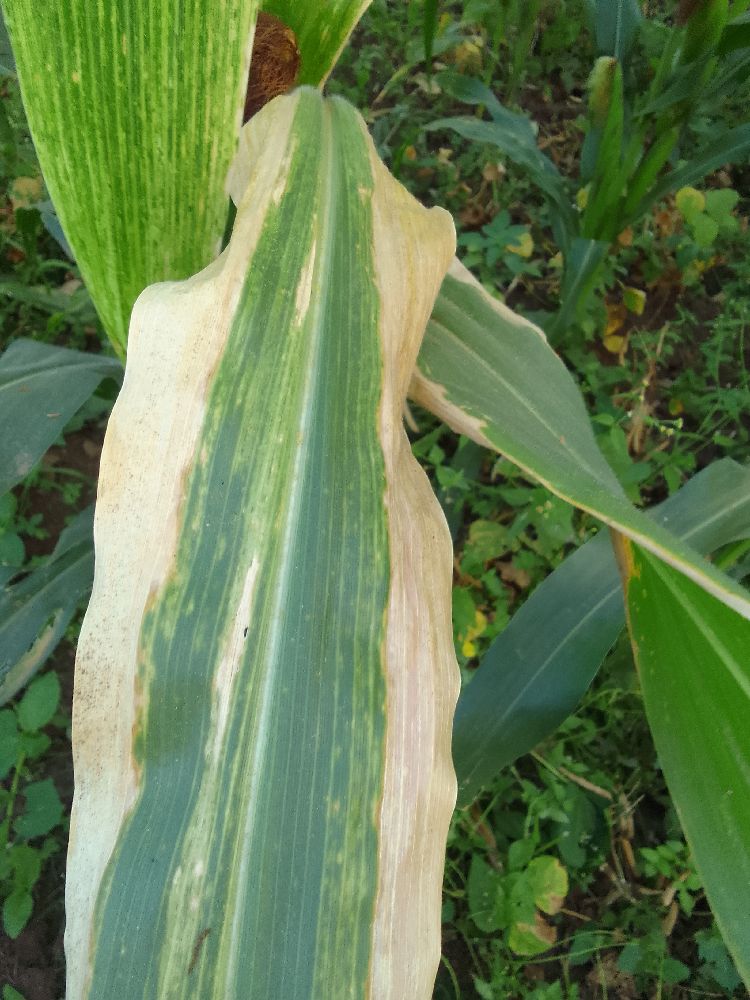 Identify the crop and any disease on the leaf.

maize, maize lethal necrosis
